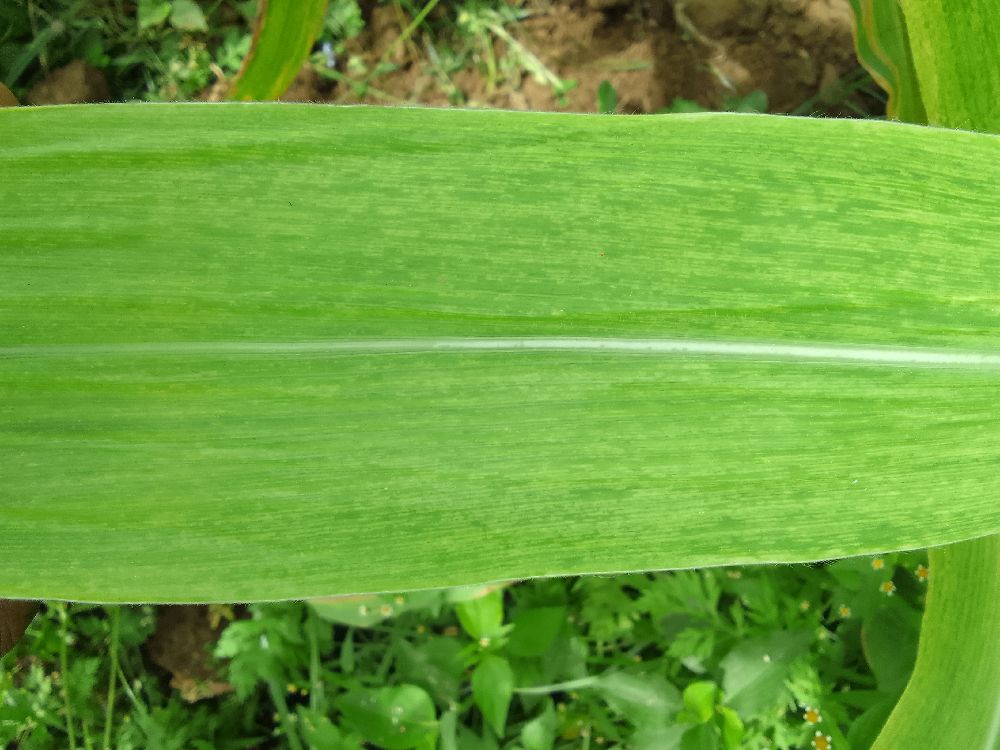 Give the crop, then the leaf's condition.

maize, maize lethal necrosis
